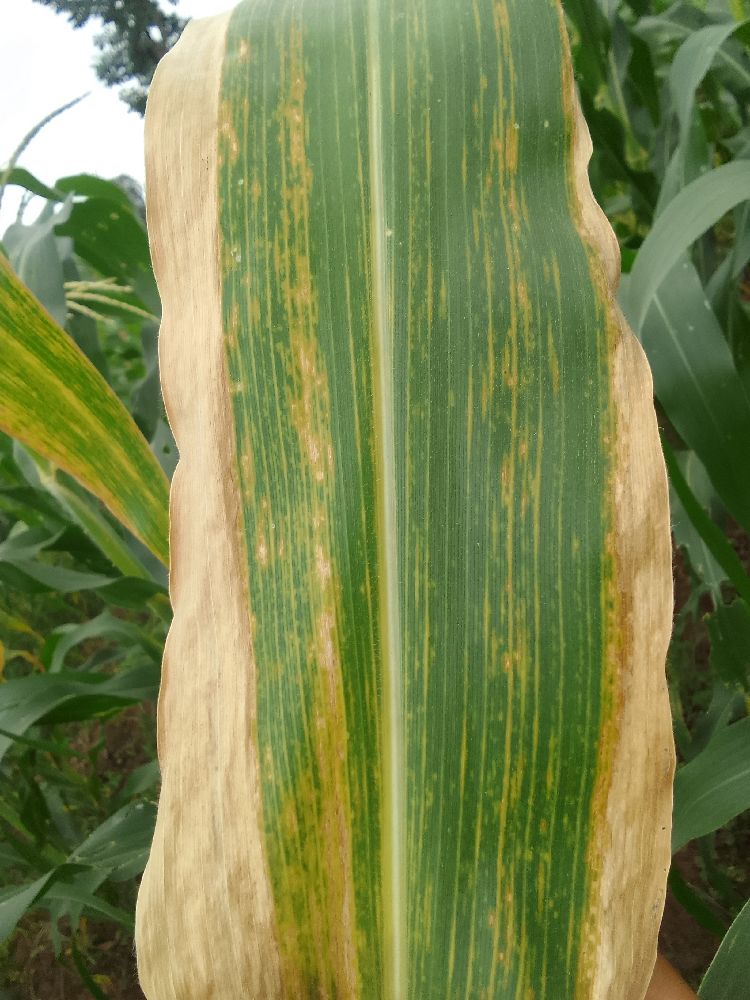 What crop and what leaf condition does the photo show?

maize, maize lethal necrosis
